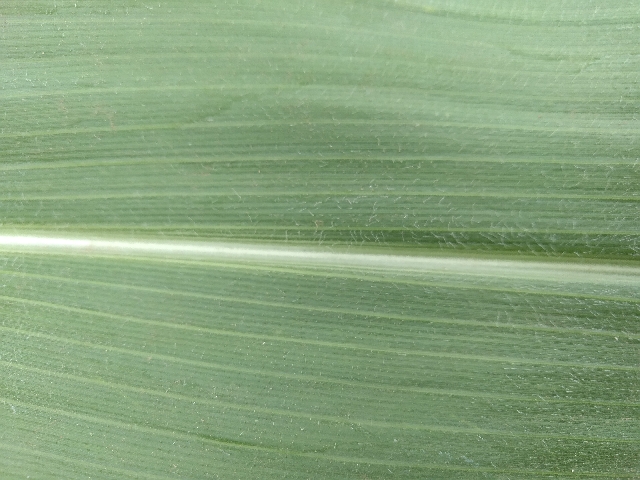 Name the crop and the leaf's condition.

maize, healthy
